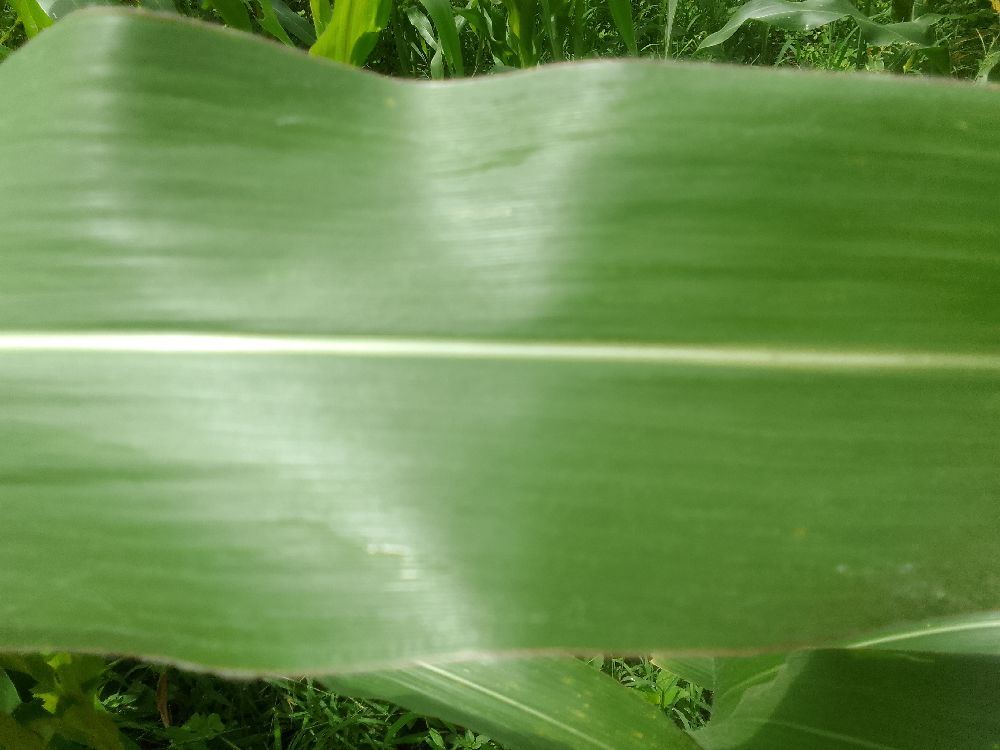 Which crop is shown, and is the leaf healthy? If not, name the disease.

maize, healthy
